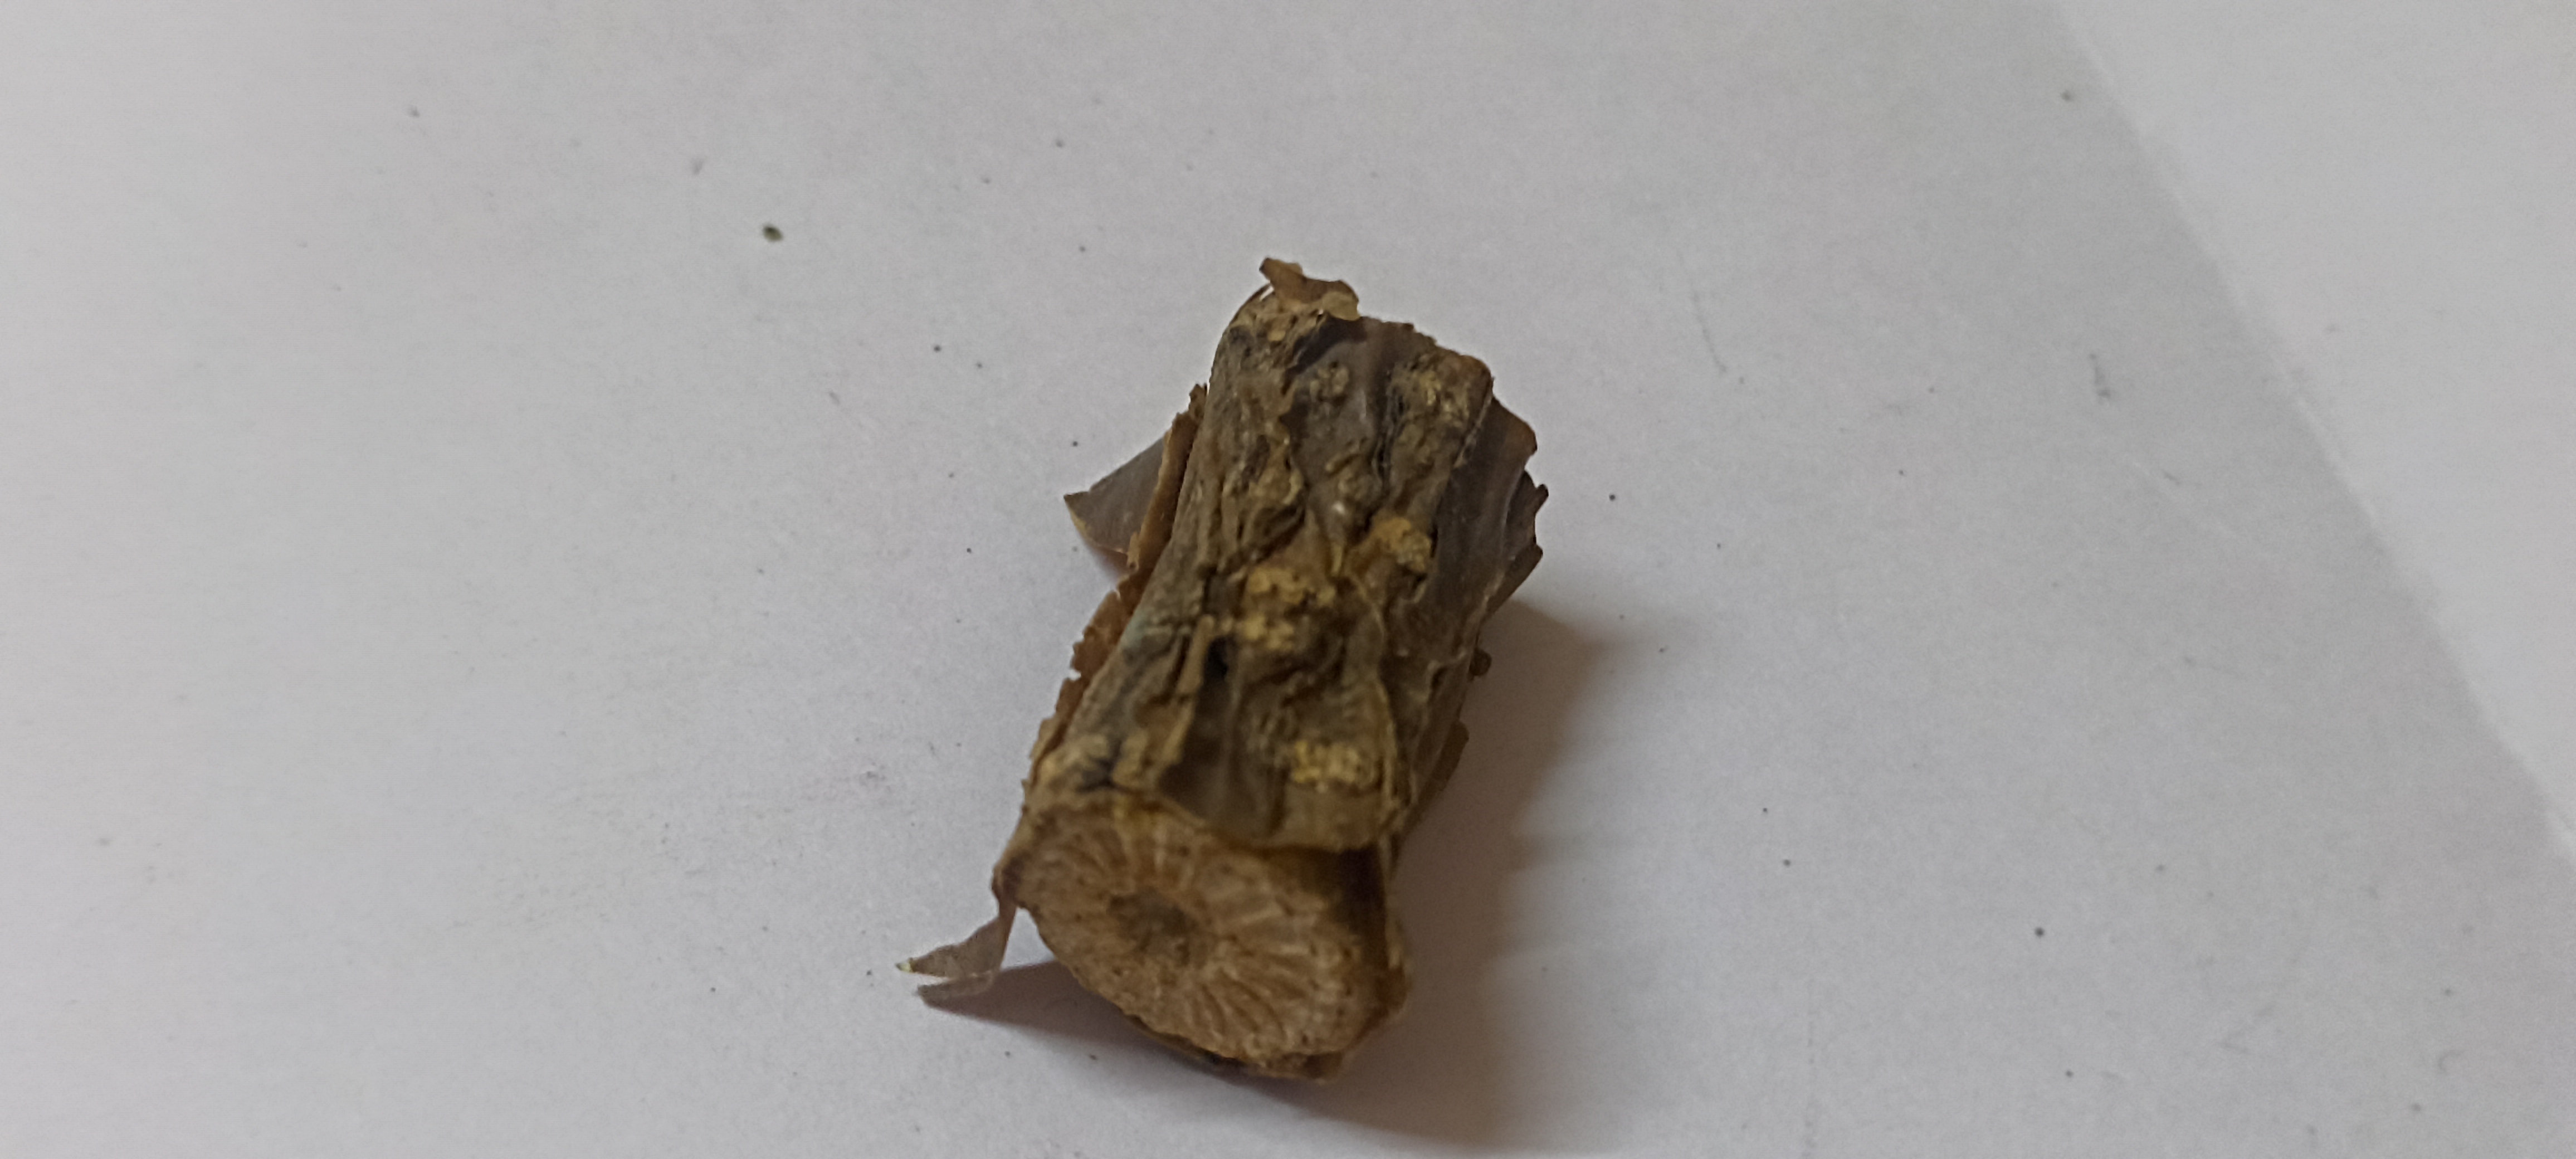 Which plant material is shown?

gulvel
